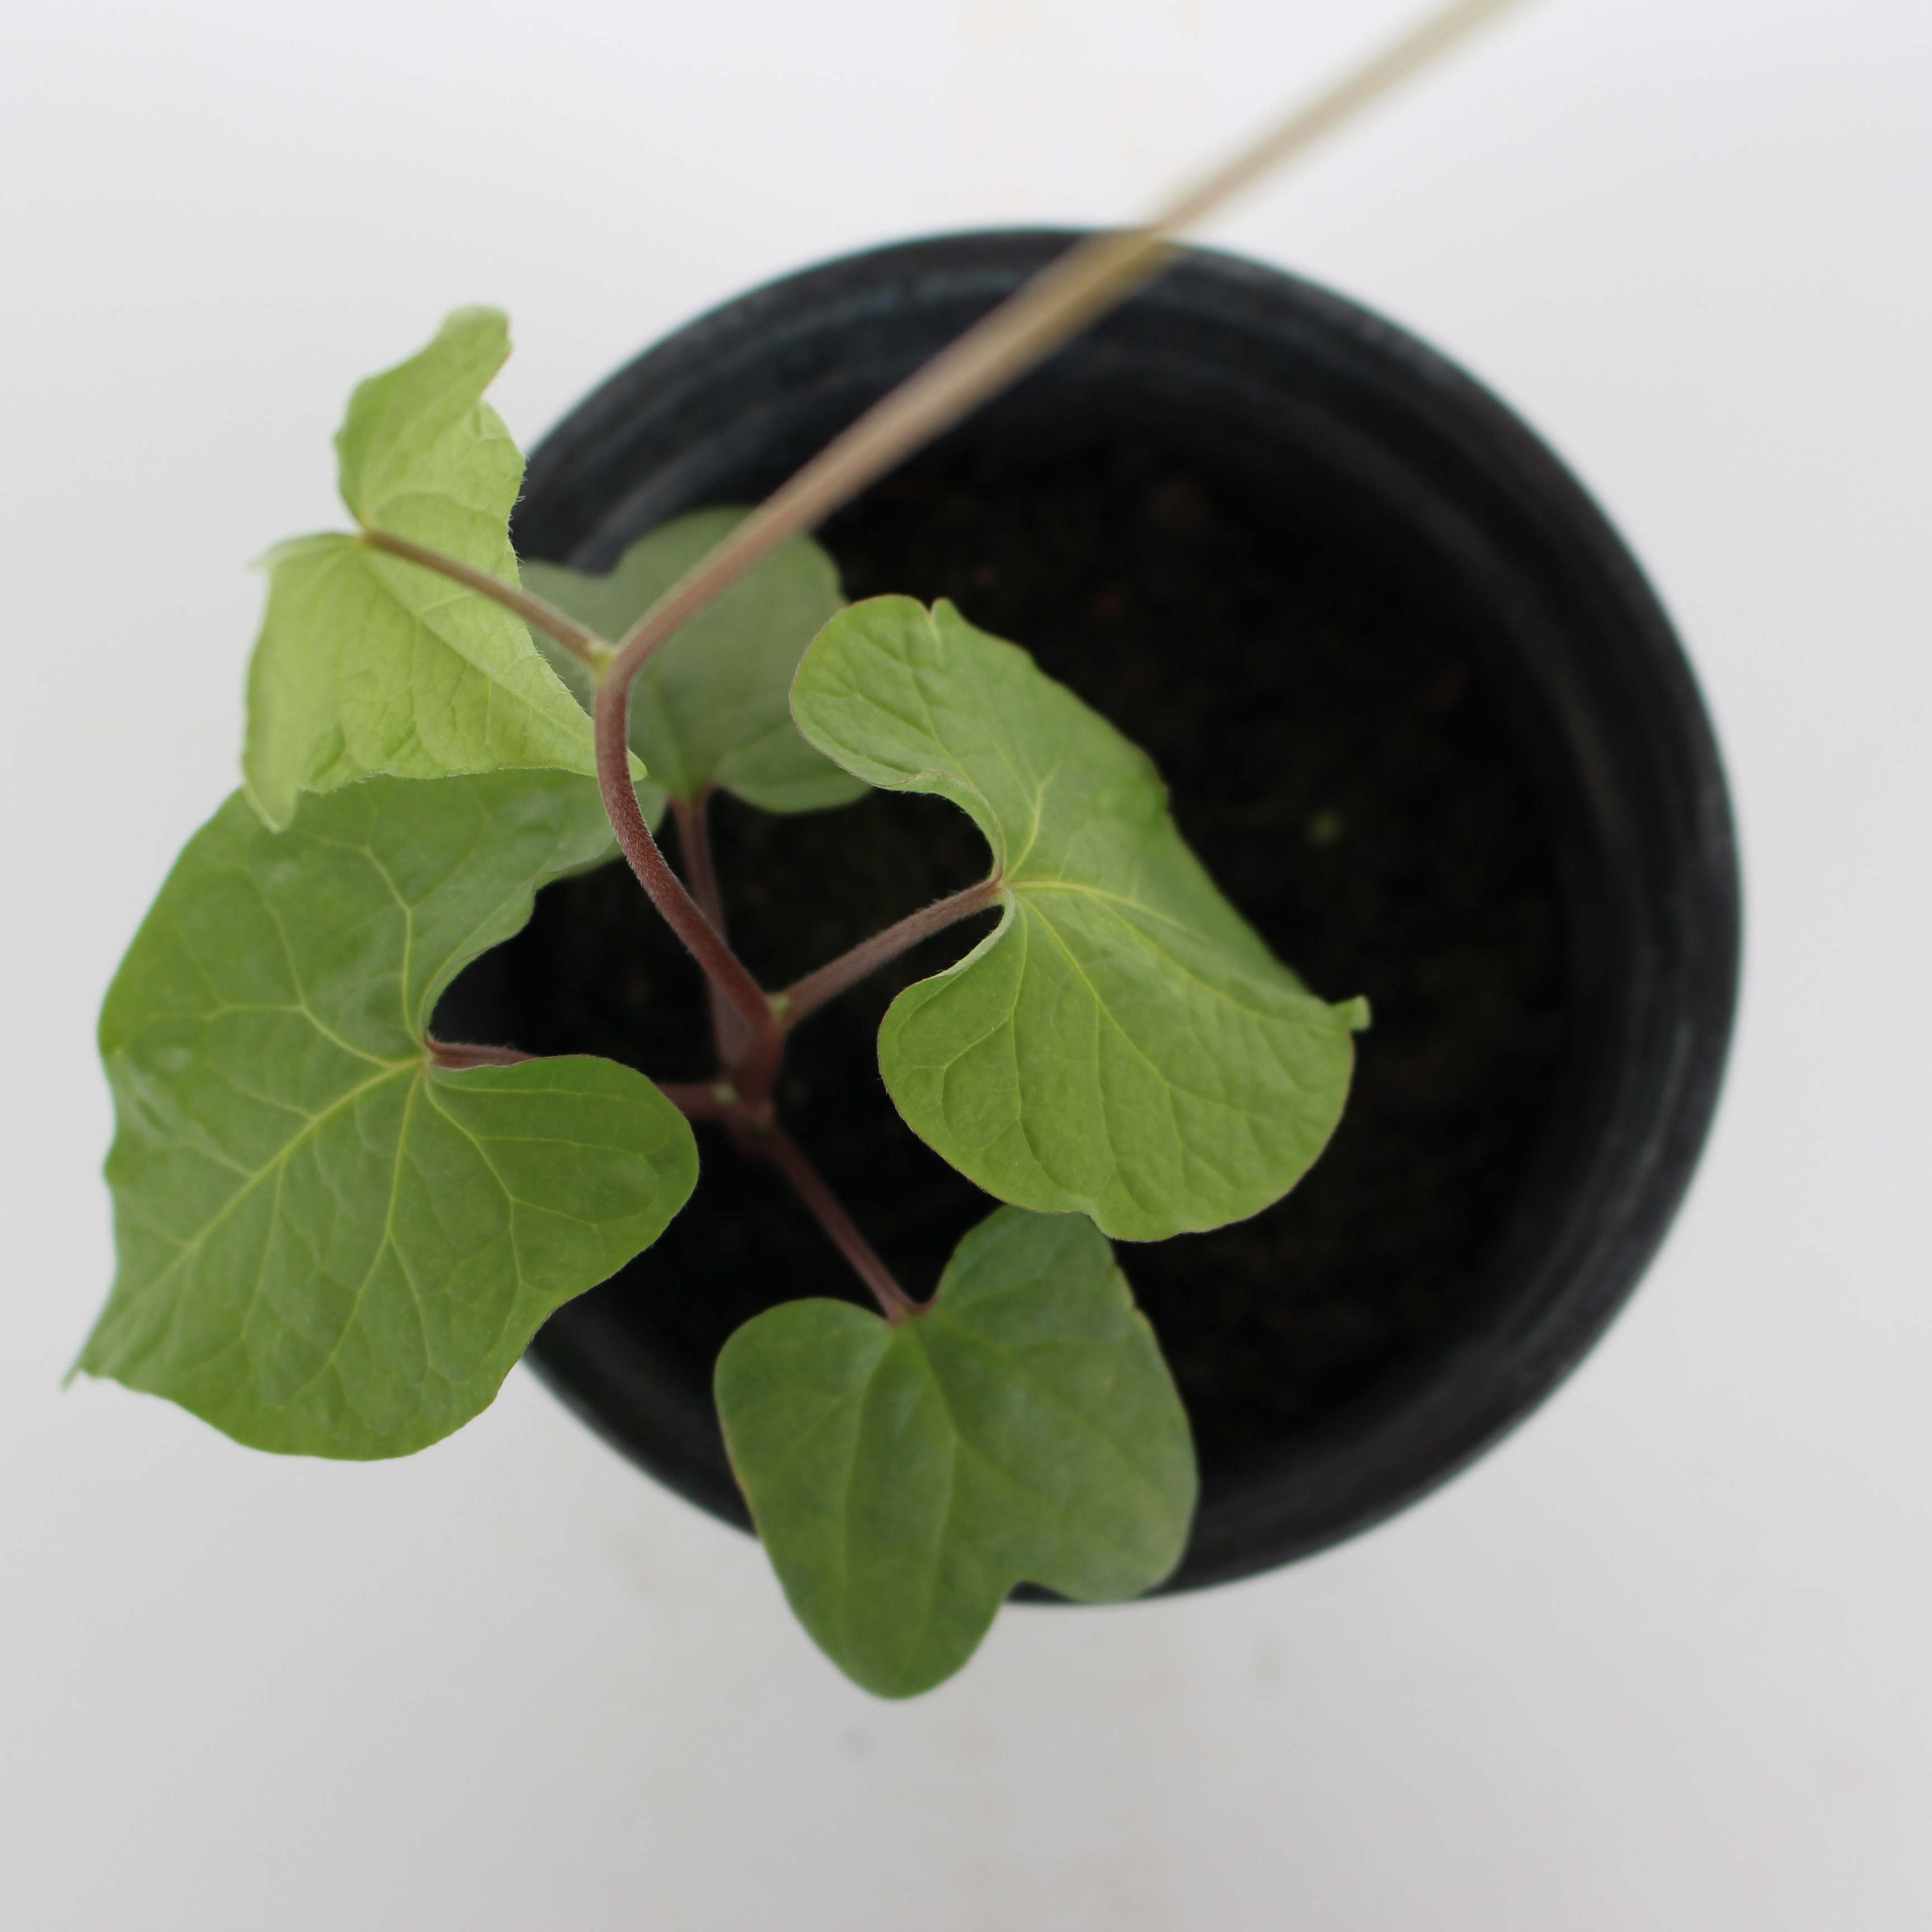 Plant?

Convolvulus arvensis
